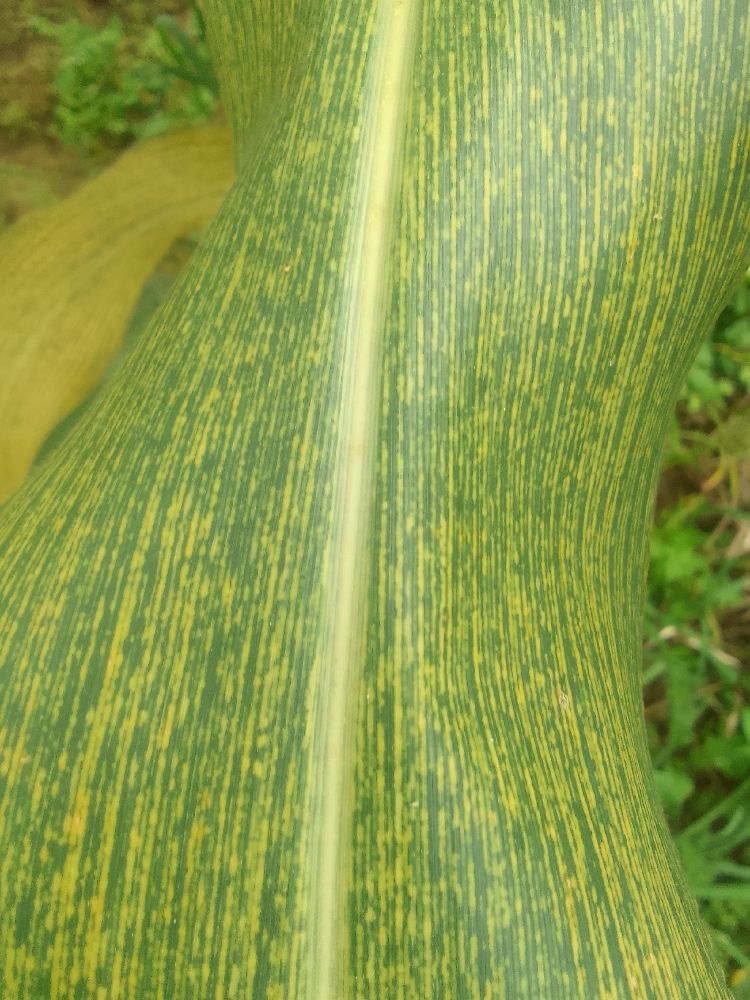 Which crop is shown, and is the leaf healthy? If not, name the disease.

maize, maize streak virus
